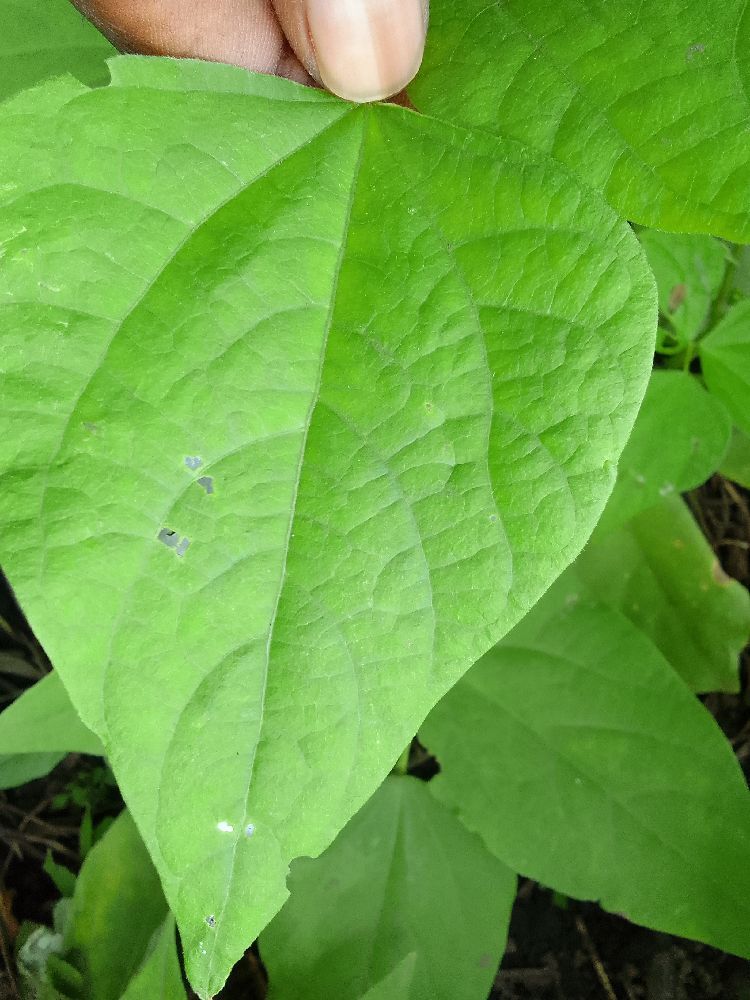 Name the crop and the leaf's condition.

common bean, healthy
